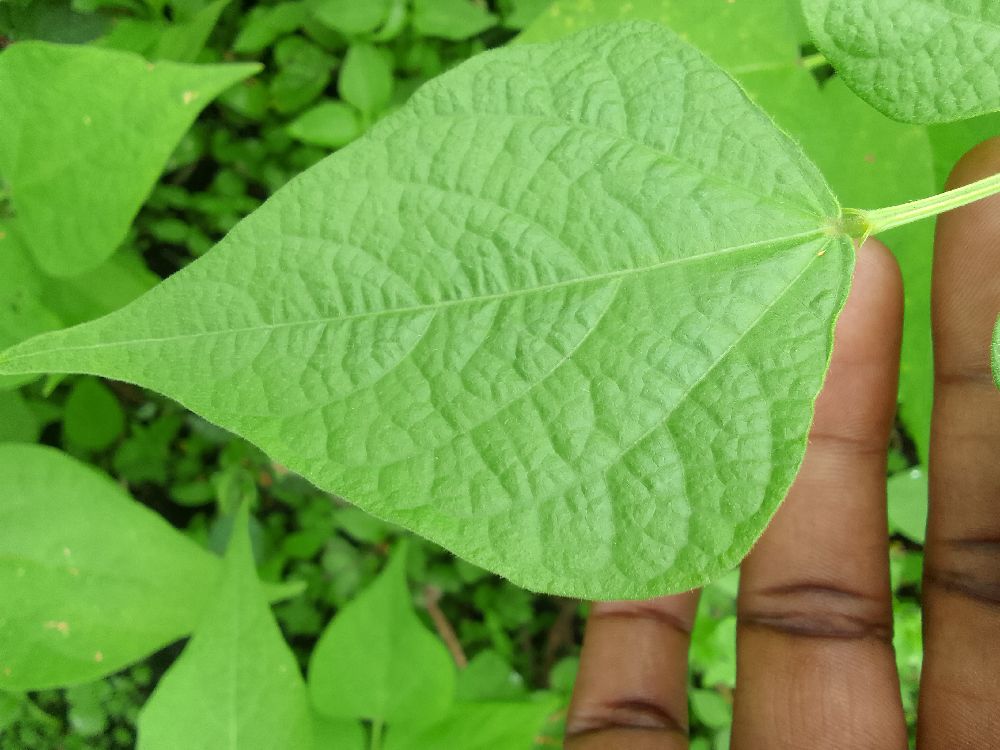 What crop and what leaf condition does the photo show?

common bean, healthy
